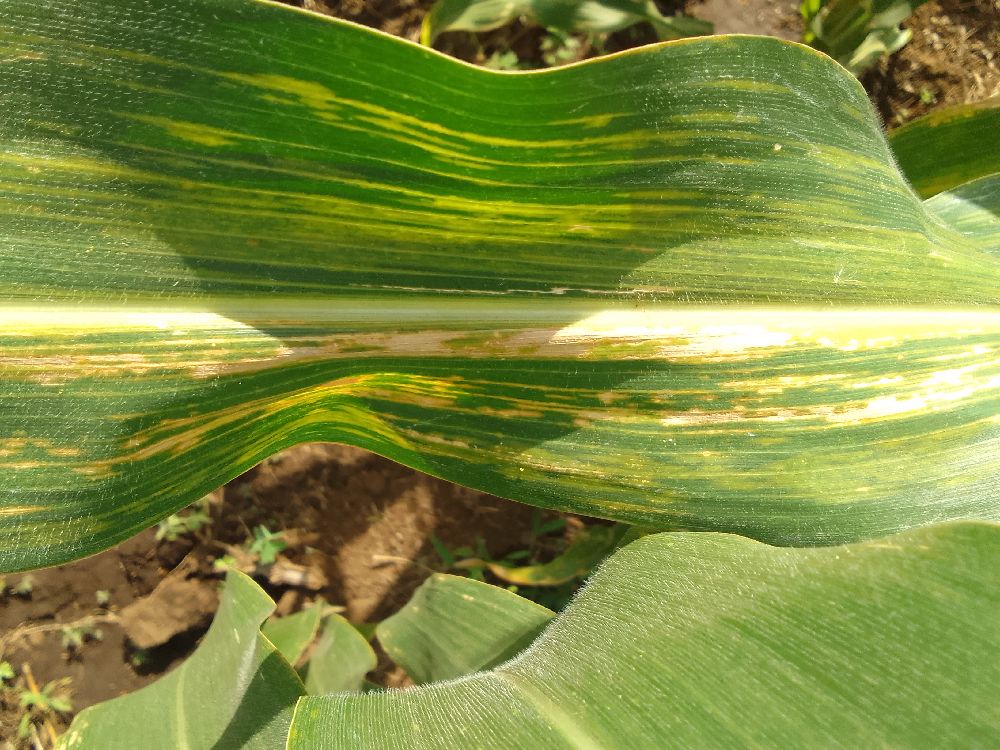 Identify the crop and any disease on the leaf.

maize, maize lethal necrosis
